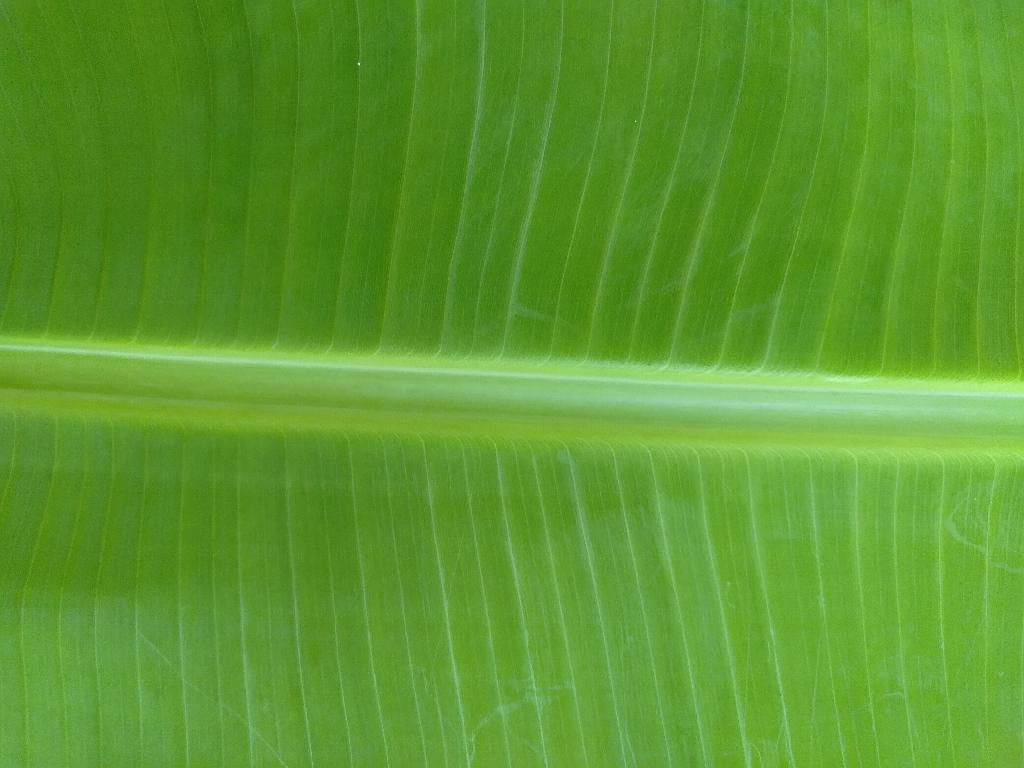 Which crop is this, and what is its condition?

banana, healthy
